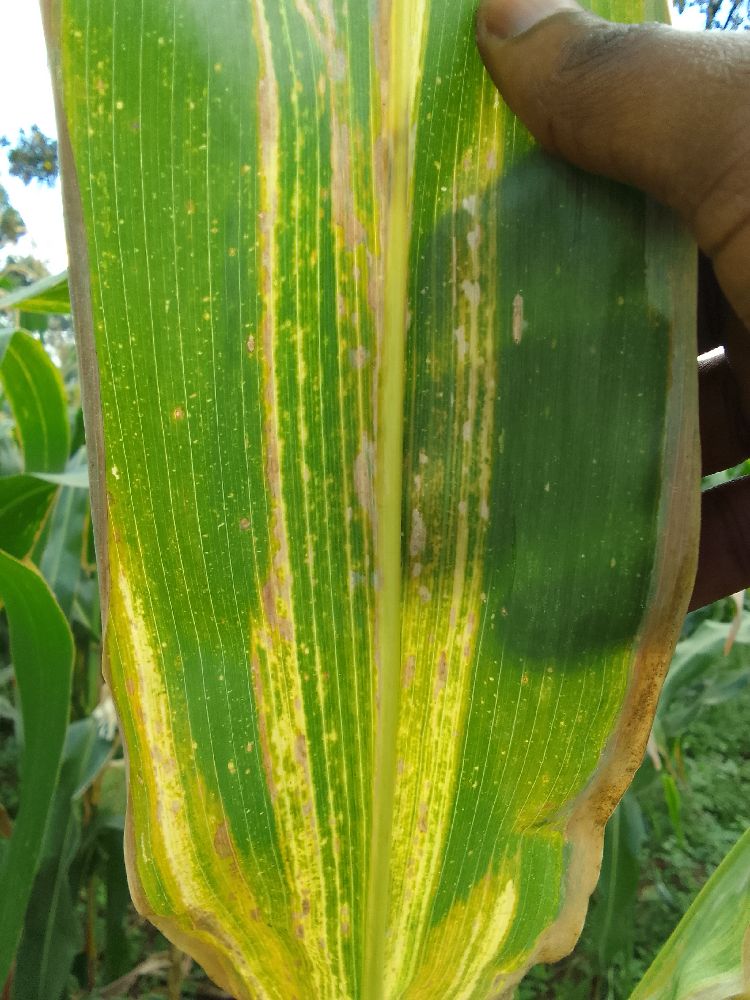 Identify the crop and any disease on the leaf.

maize, maize lethal necrosis
